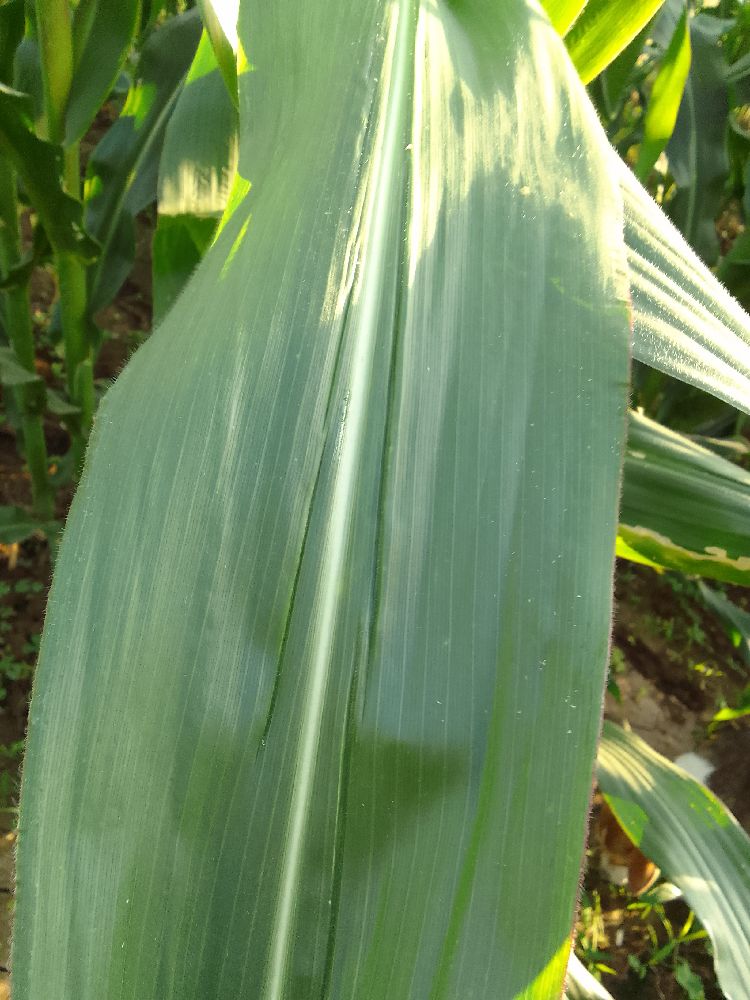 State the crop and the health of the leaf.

maize, healthy
